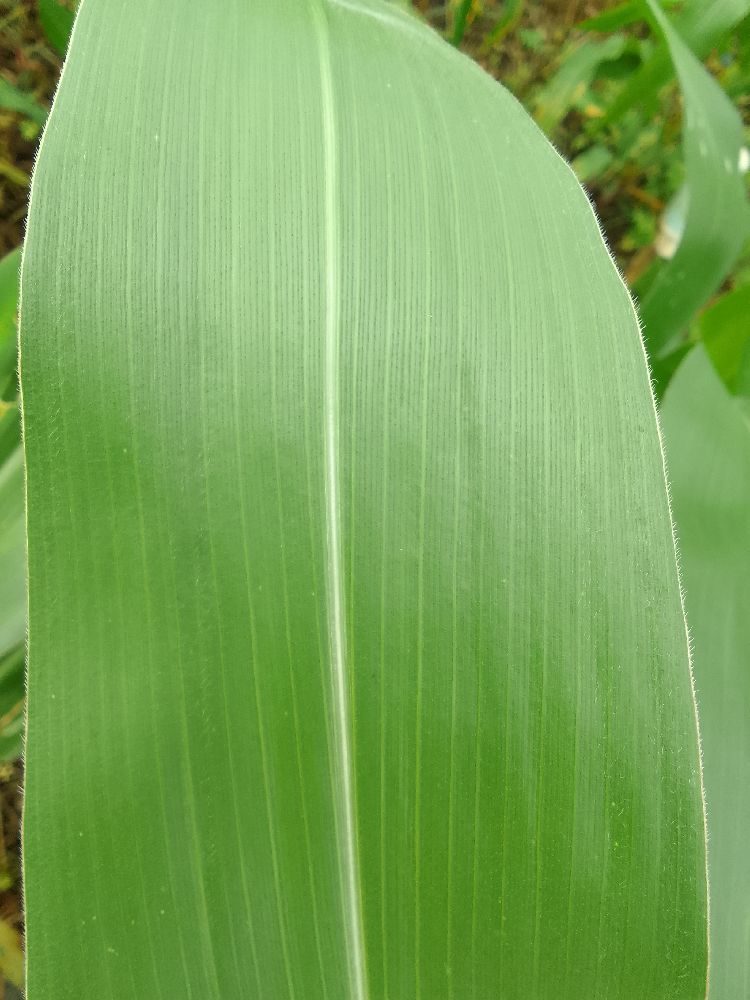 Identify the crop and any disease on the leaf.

maize, healthy
